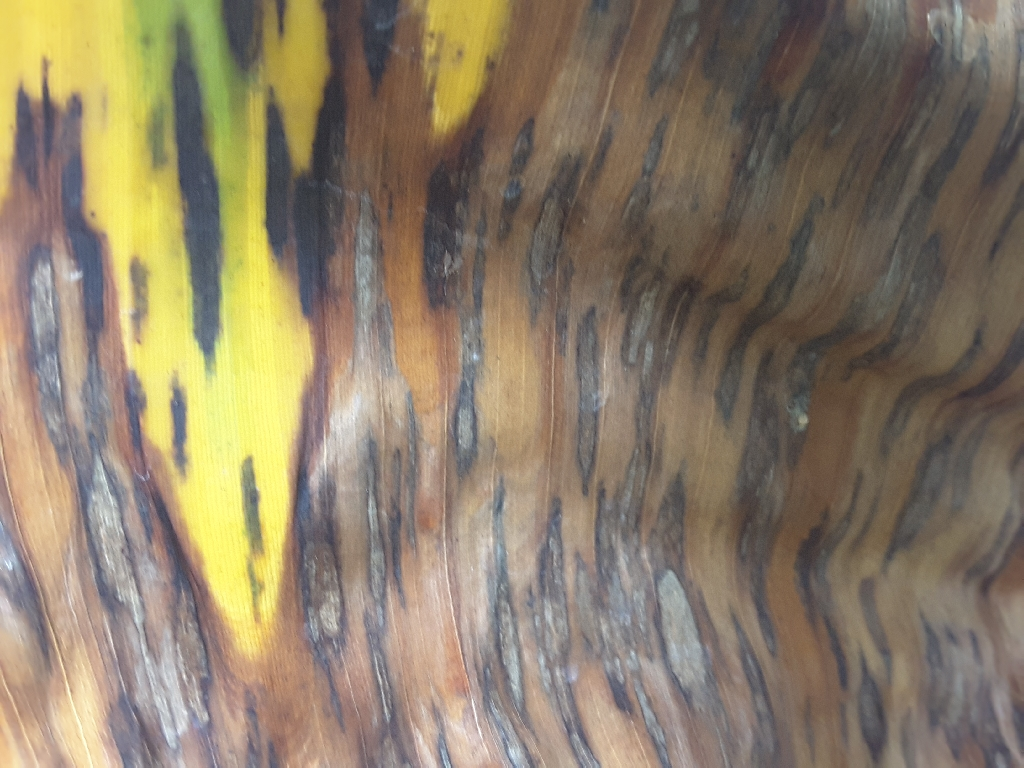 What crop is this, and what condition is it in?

banana, black sigatoka
